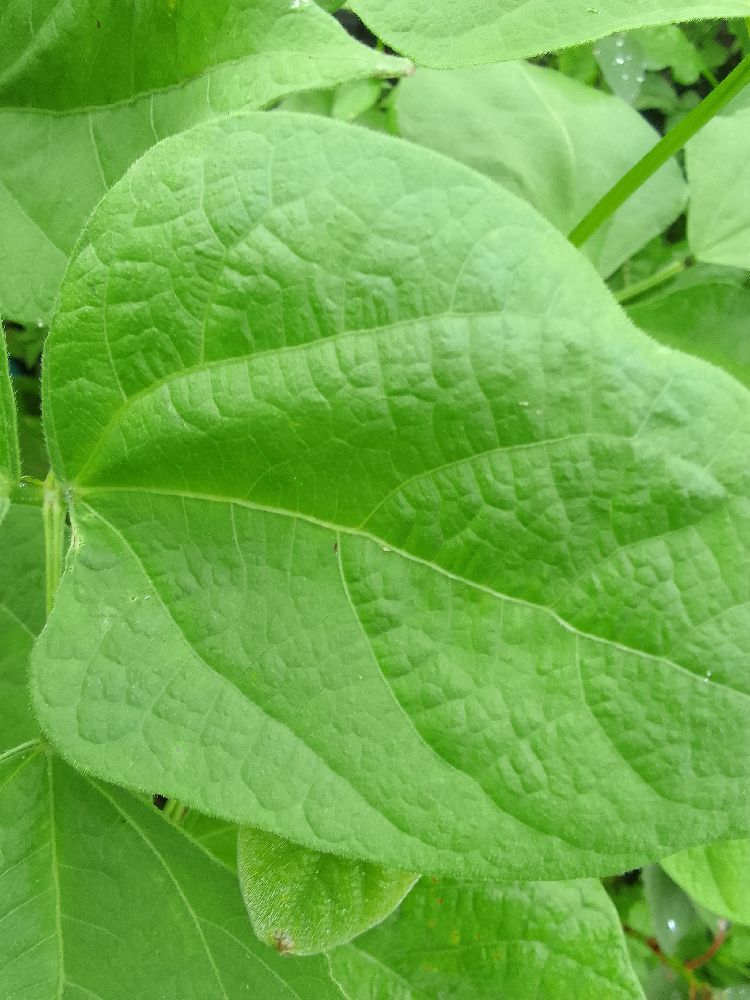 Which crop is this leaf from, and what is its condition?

common bean, healthy
